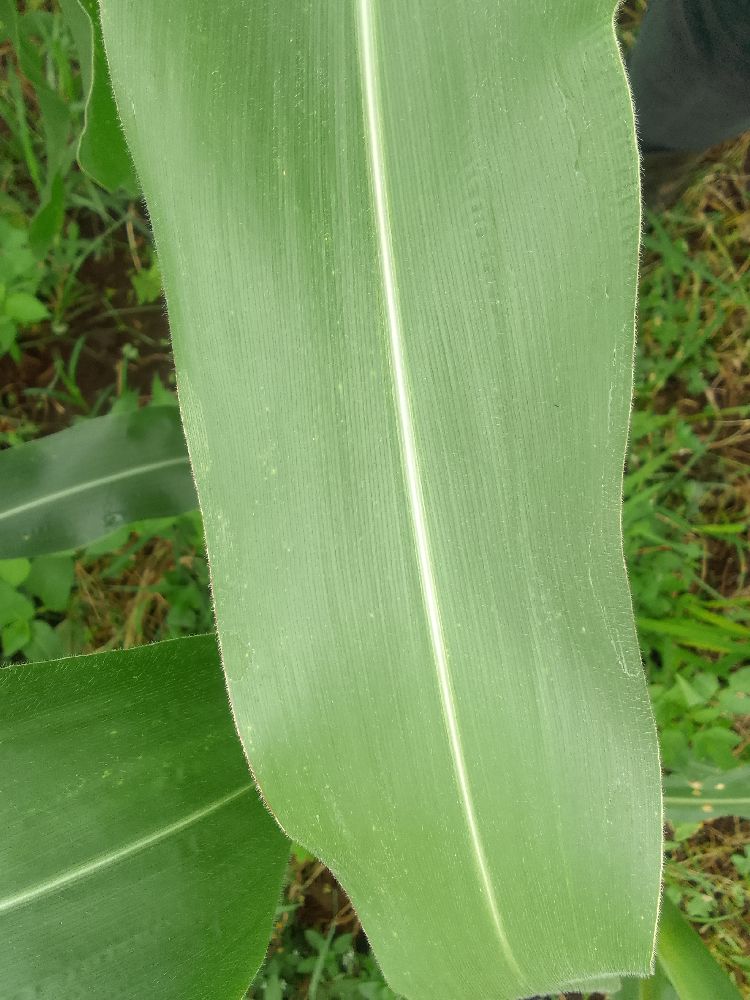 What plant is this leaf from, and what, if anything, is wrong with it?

maize, healthy
